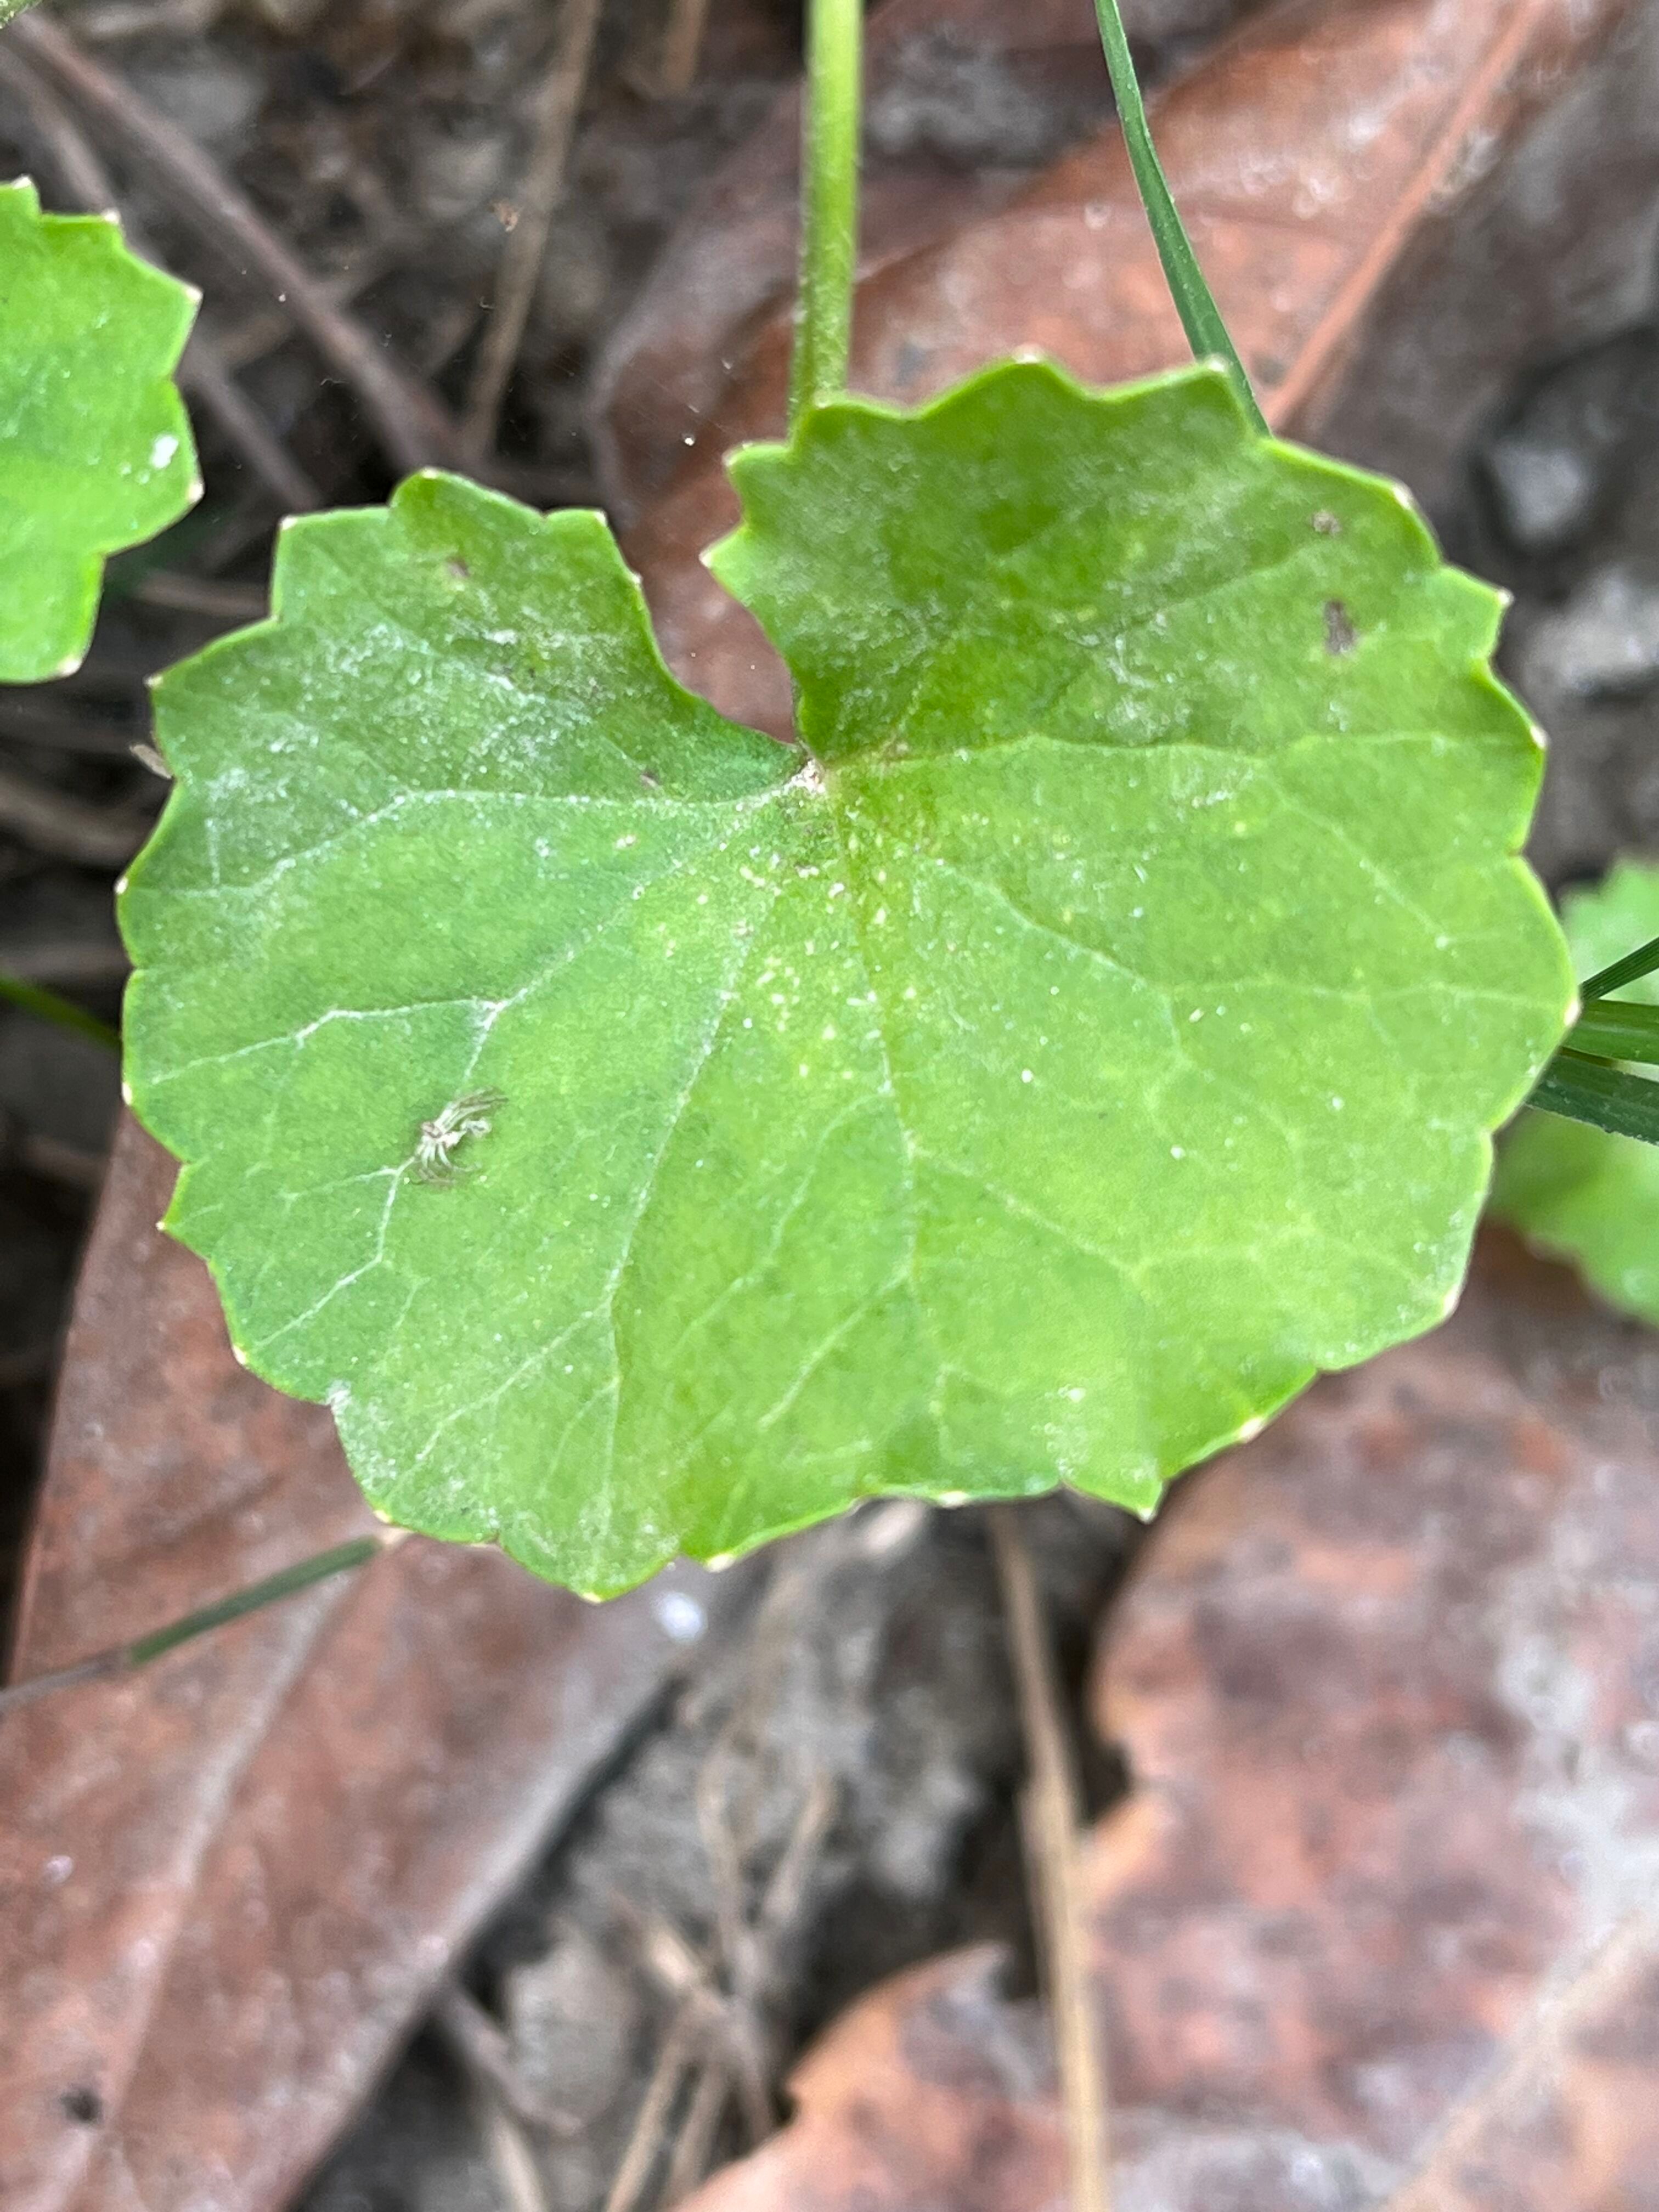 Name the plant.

thankuni
